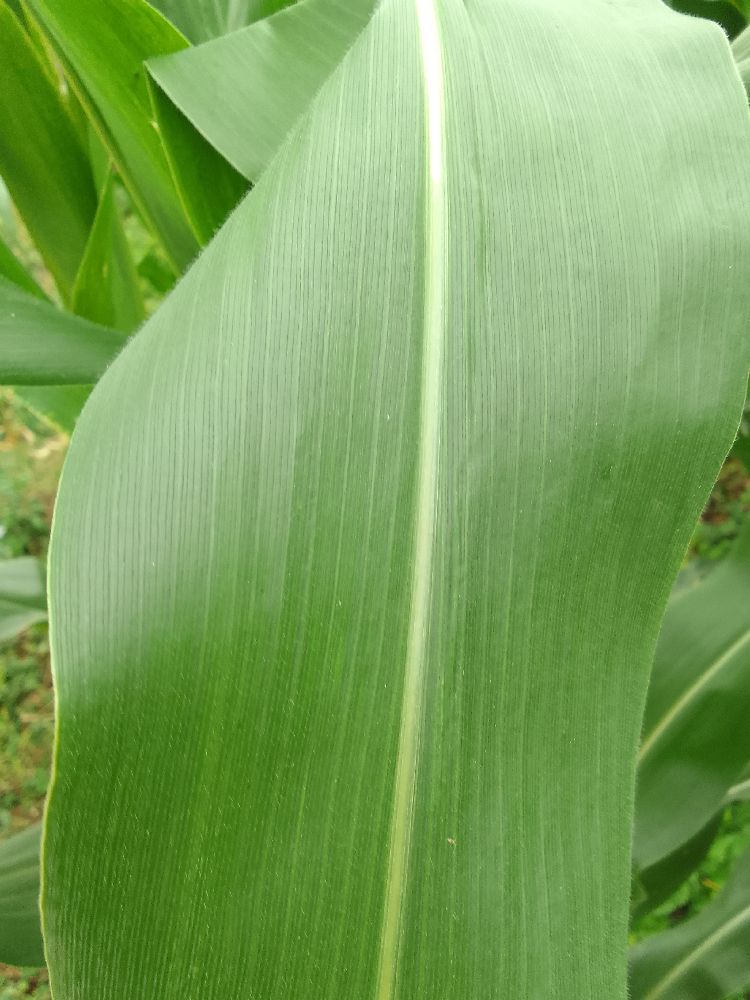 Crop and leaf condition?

maize, healthy
